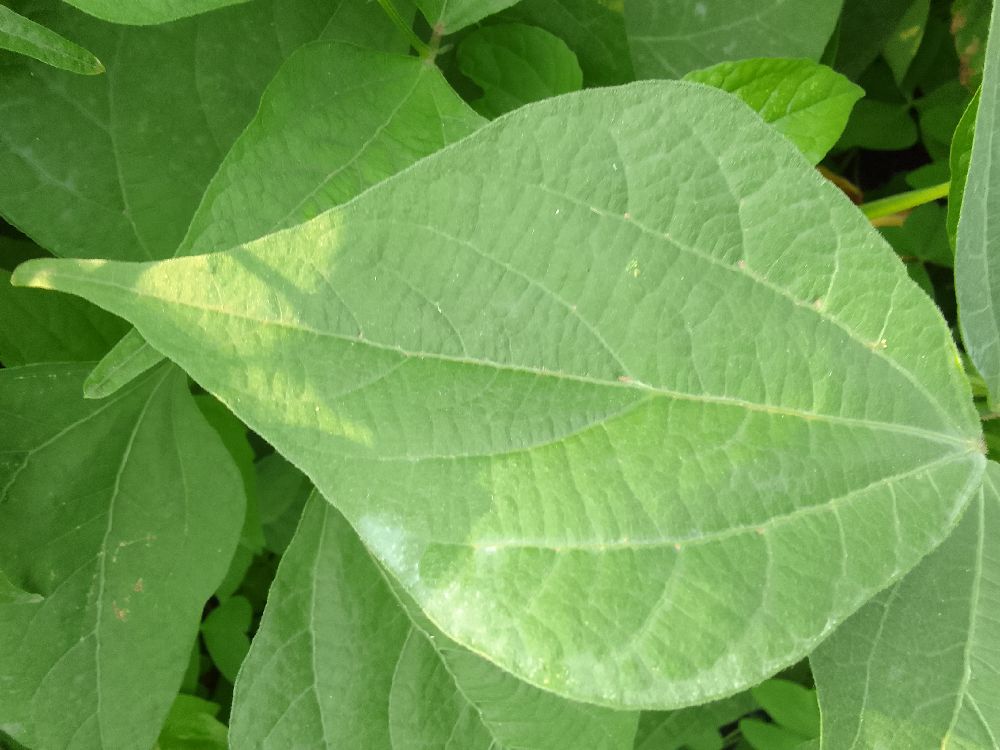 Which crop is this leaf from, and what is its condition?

common bean, healthy
